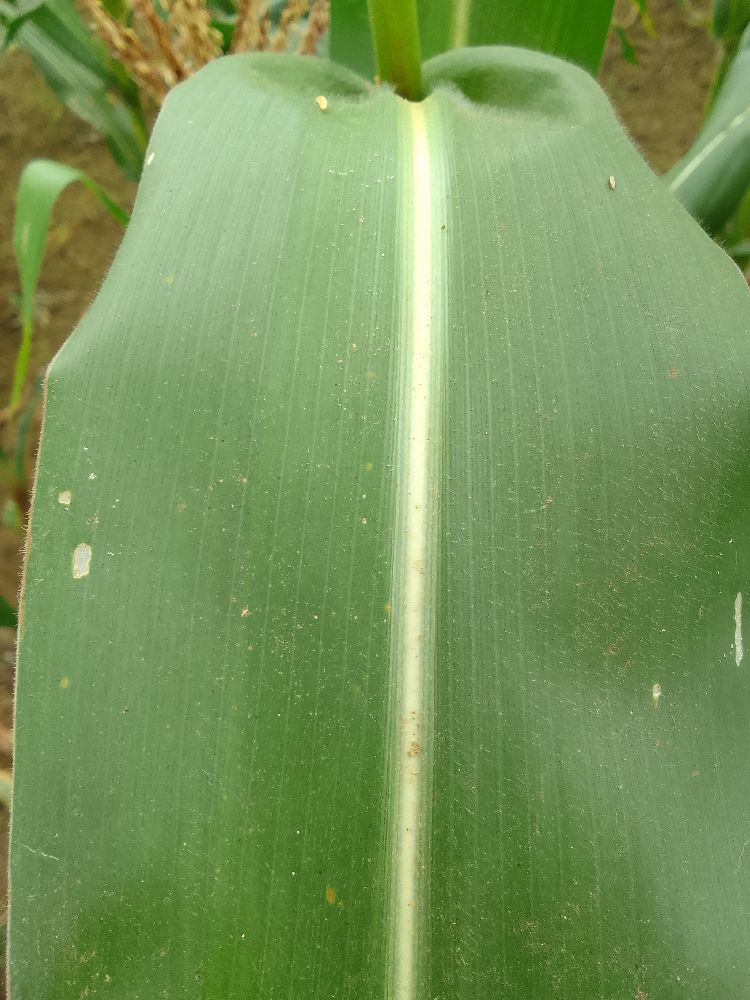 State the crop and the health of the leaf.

maize, healthy
